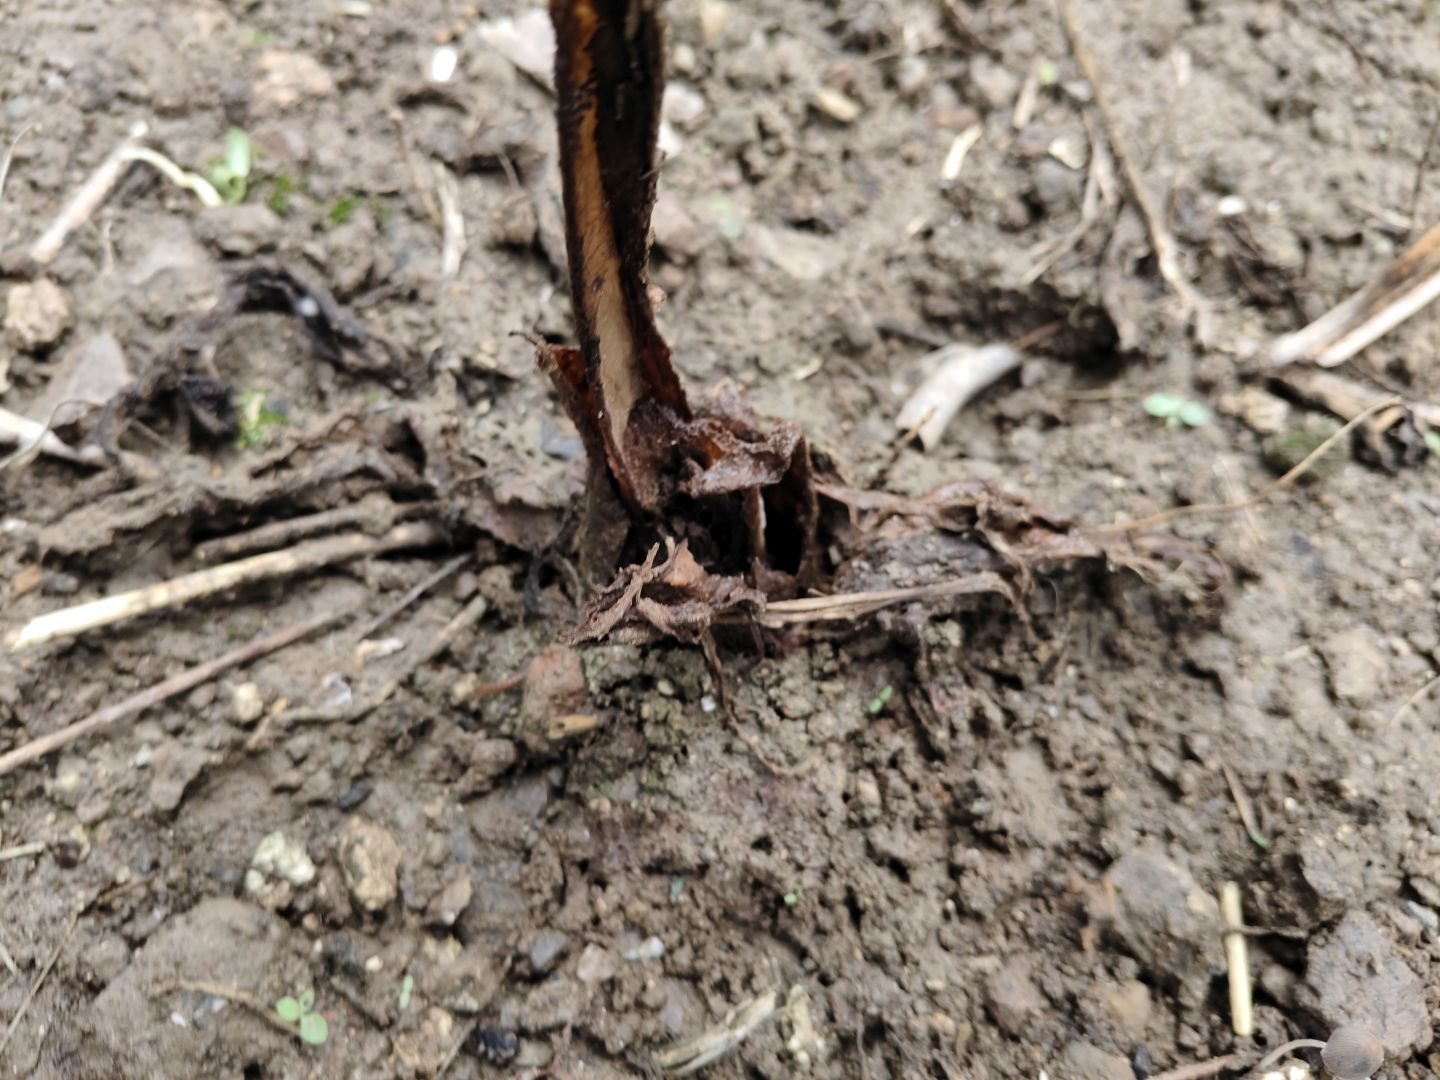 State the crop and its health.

taro, root rot
